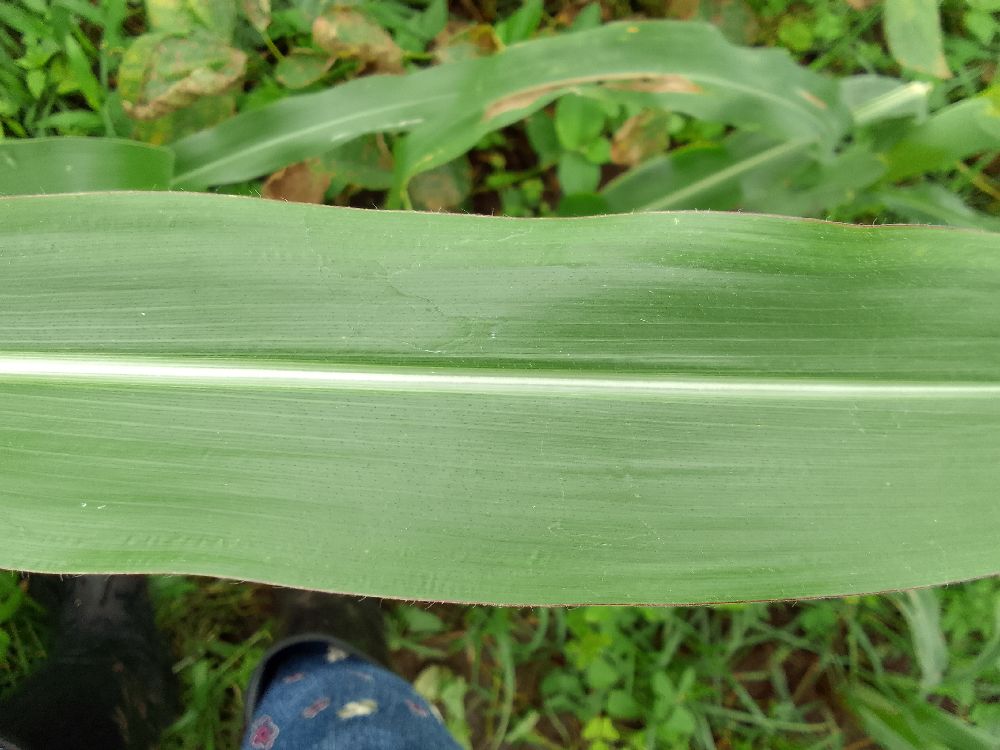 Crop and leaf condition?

maize, healthy
